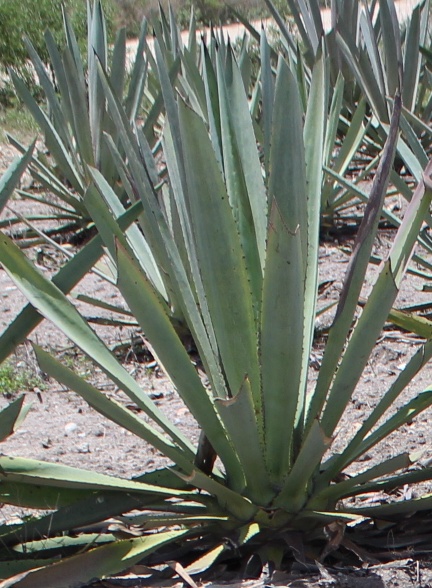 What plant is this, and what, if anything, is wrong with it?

agave, yellow
